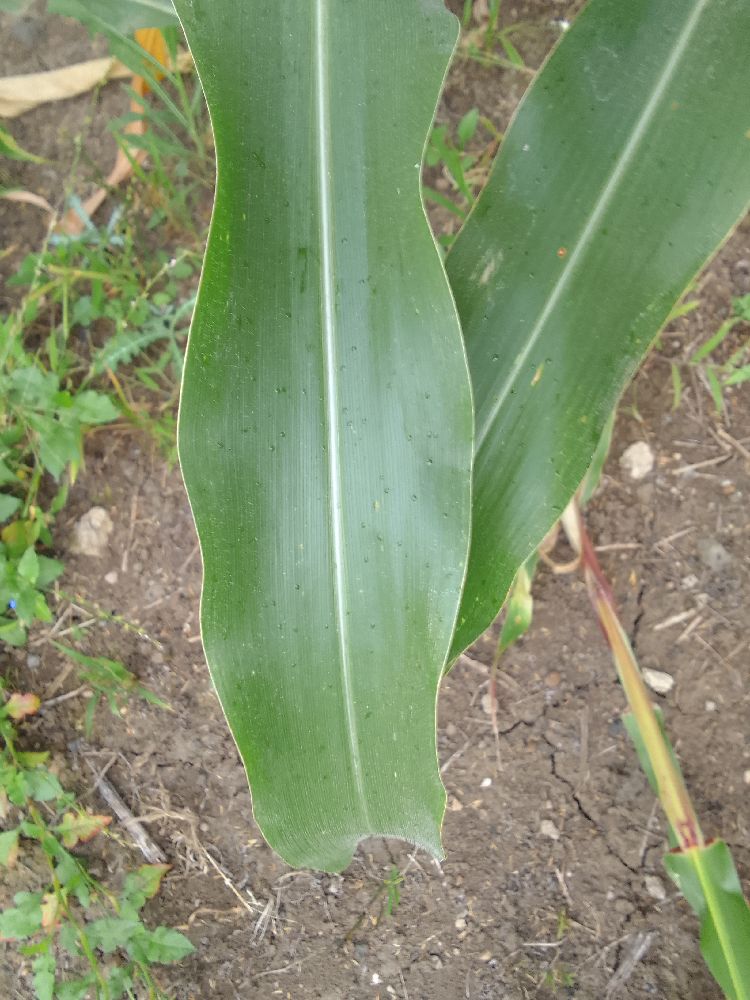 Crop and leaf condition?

maize, healthy
